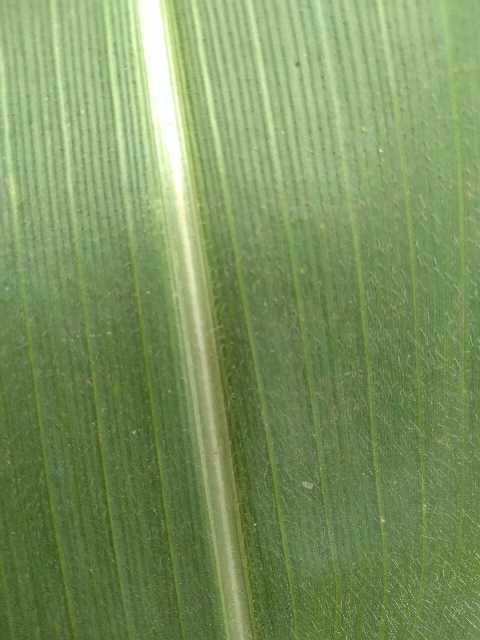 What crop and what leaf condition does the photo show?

maize, healthy
